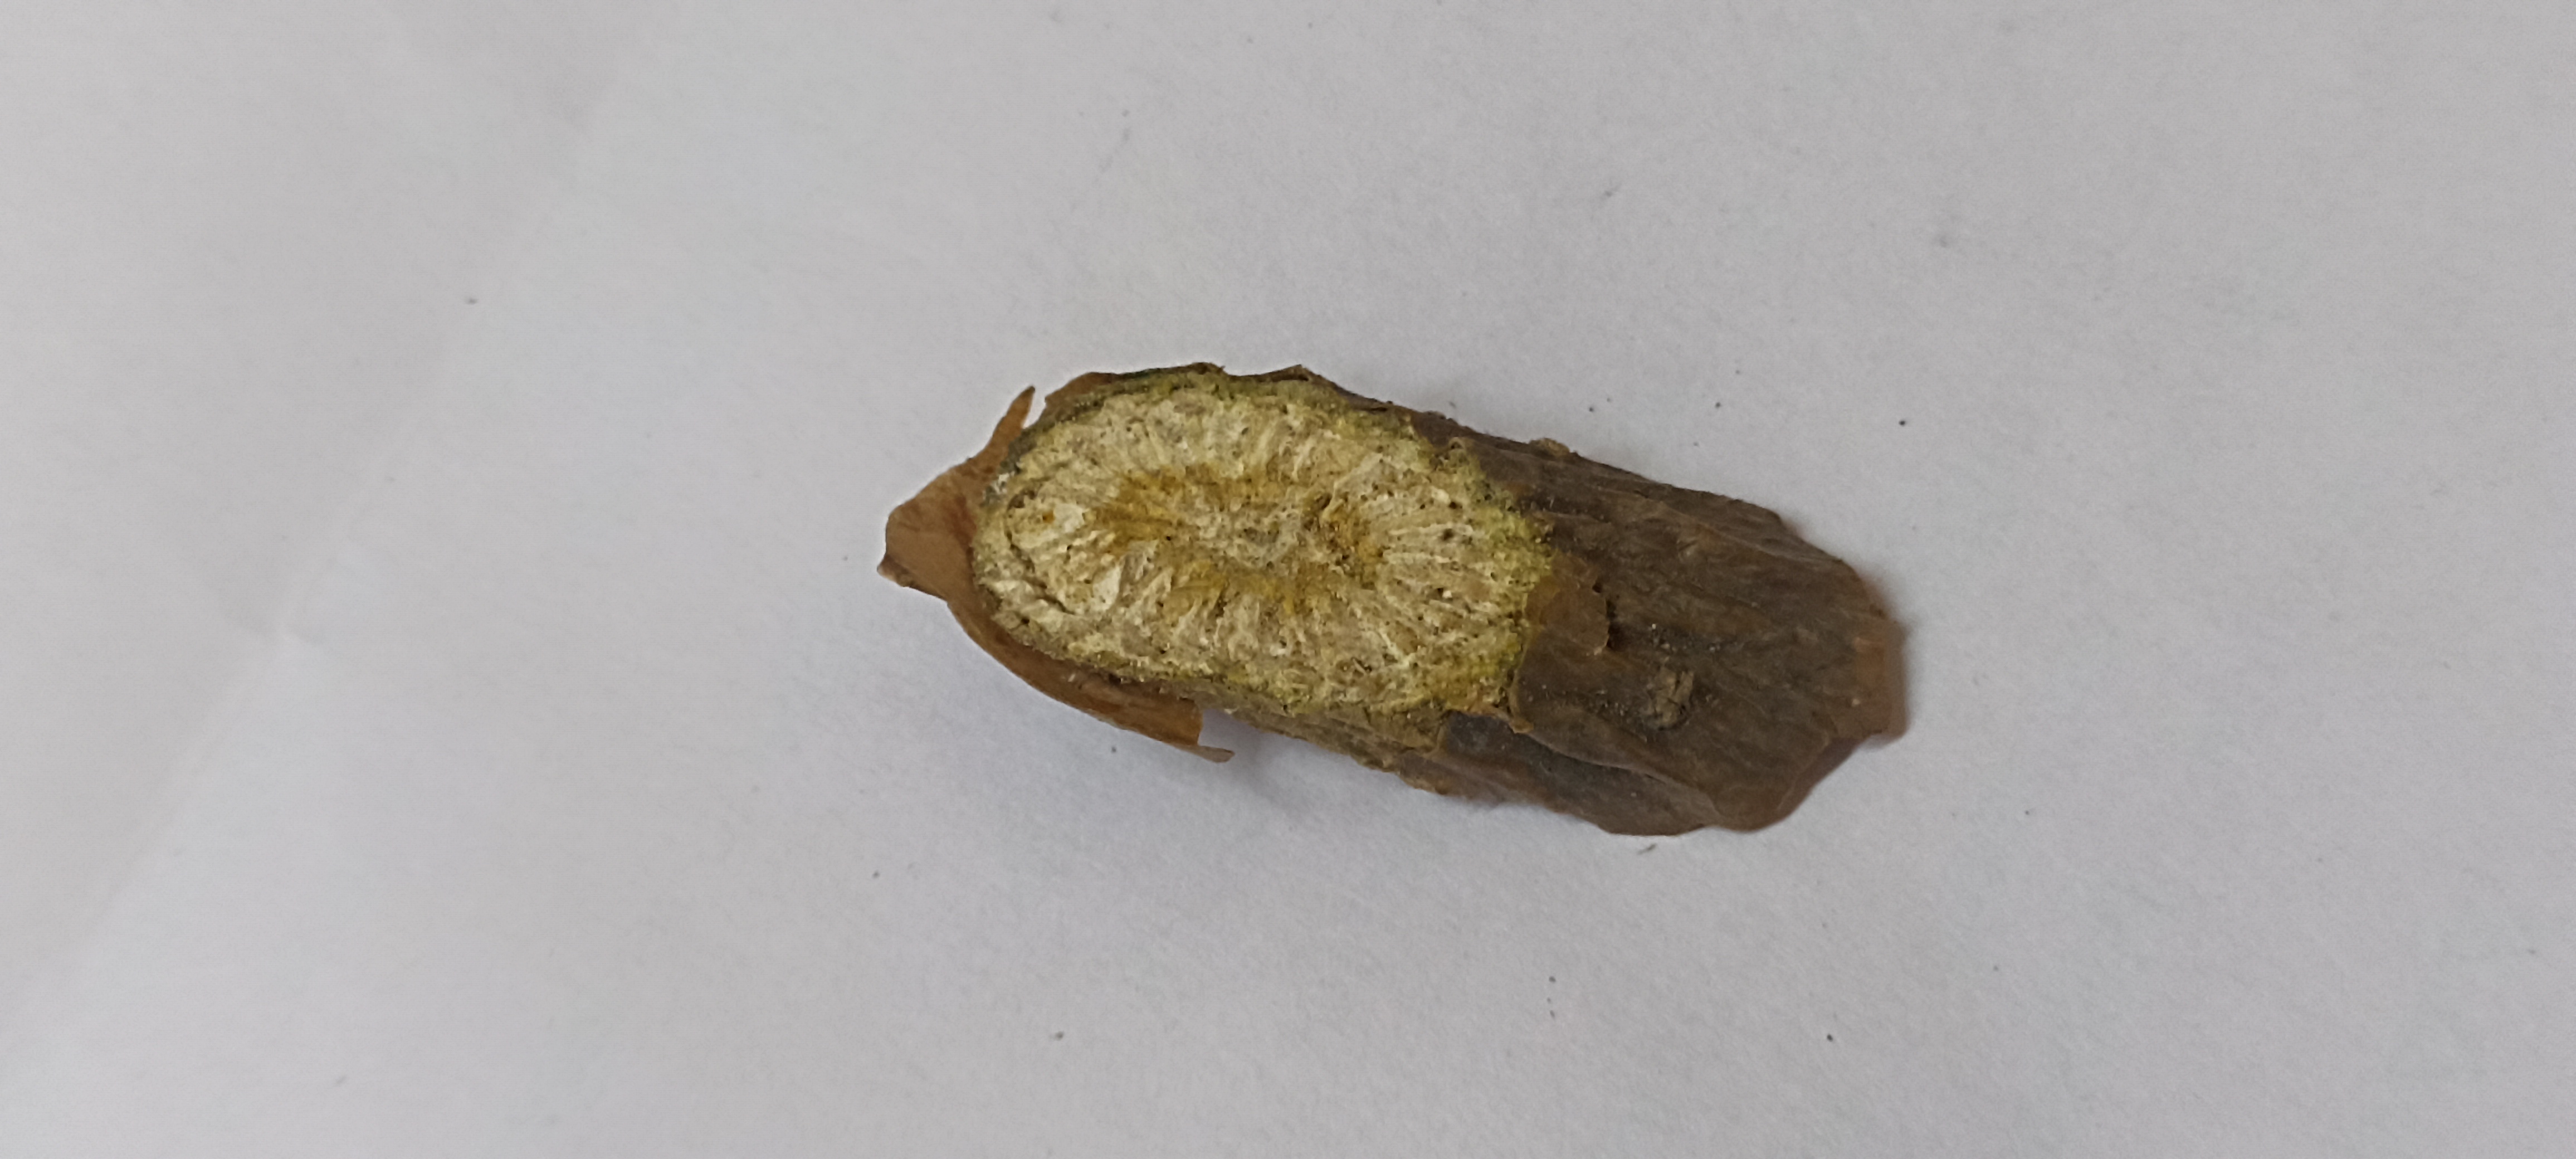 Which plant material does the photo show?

gulvel
